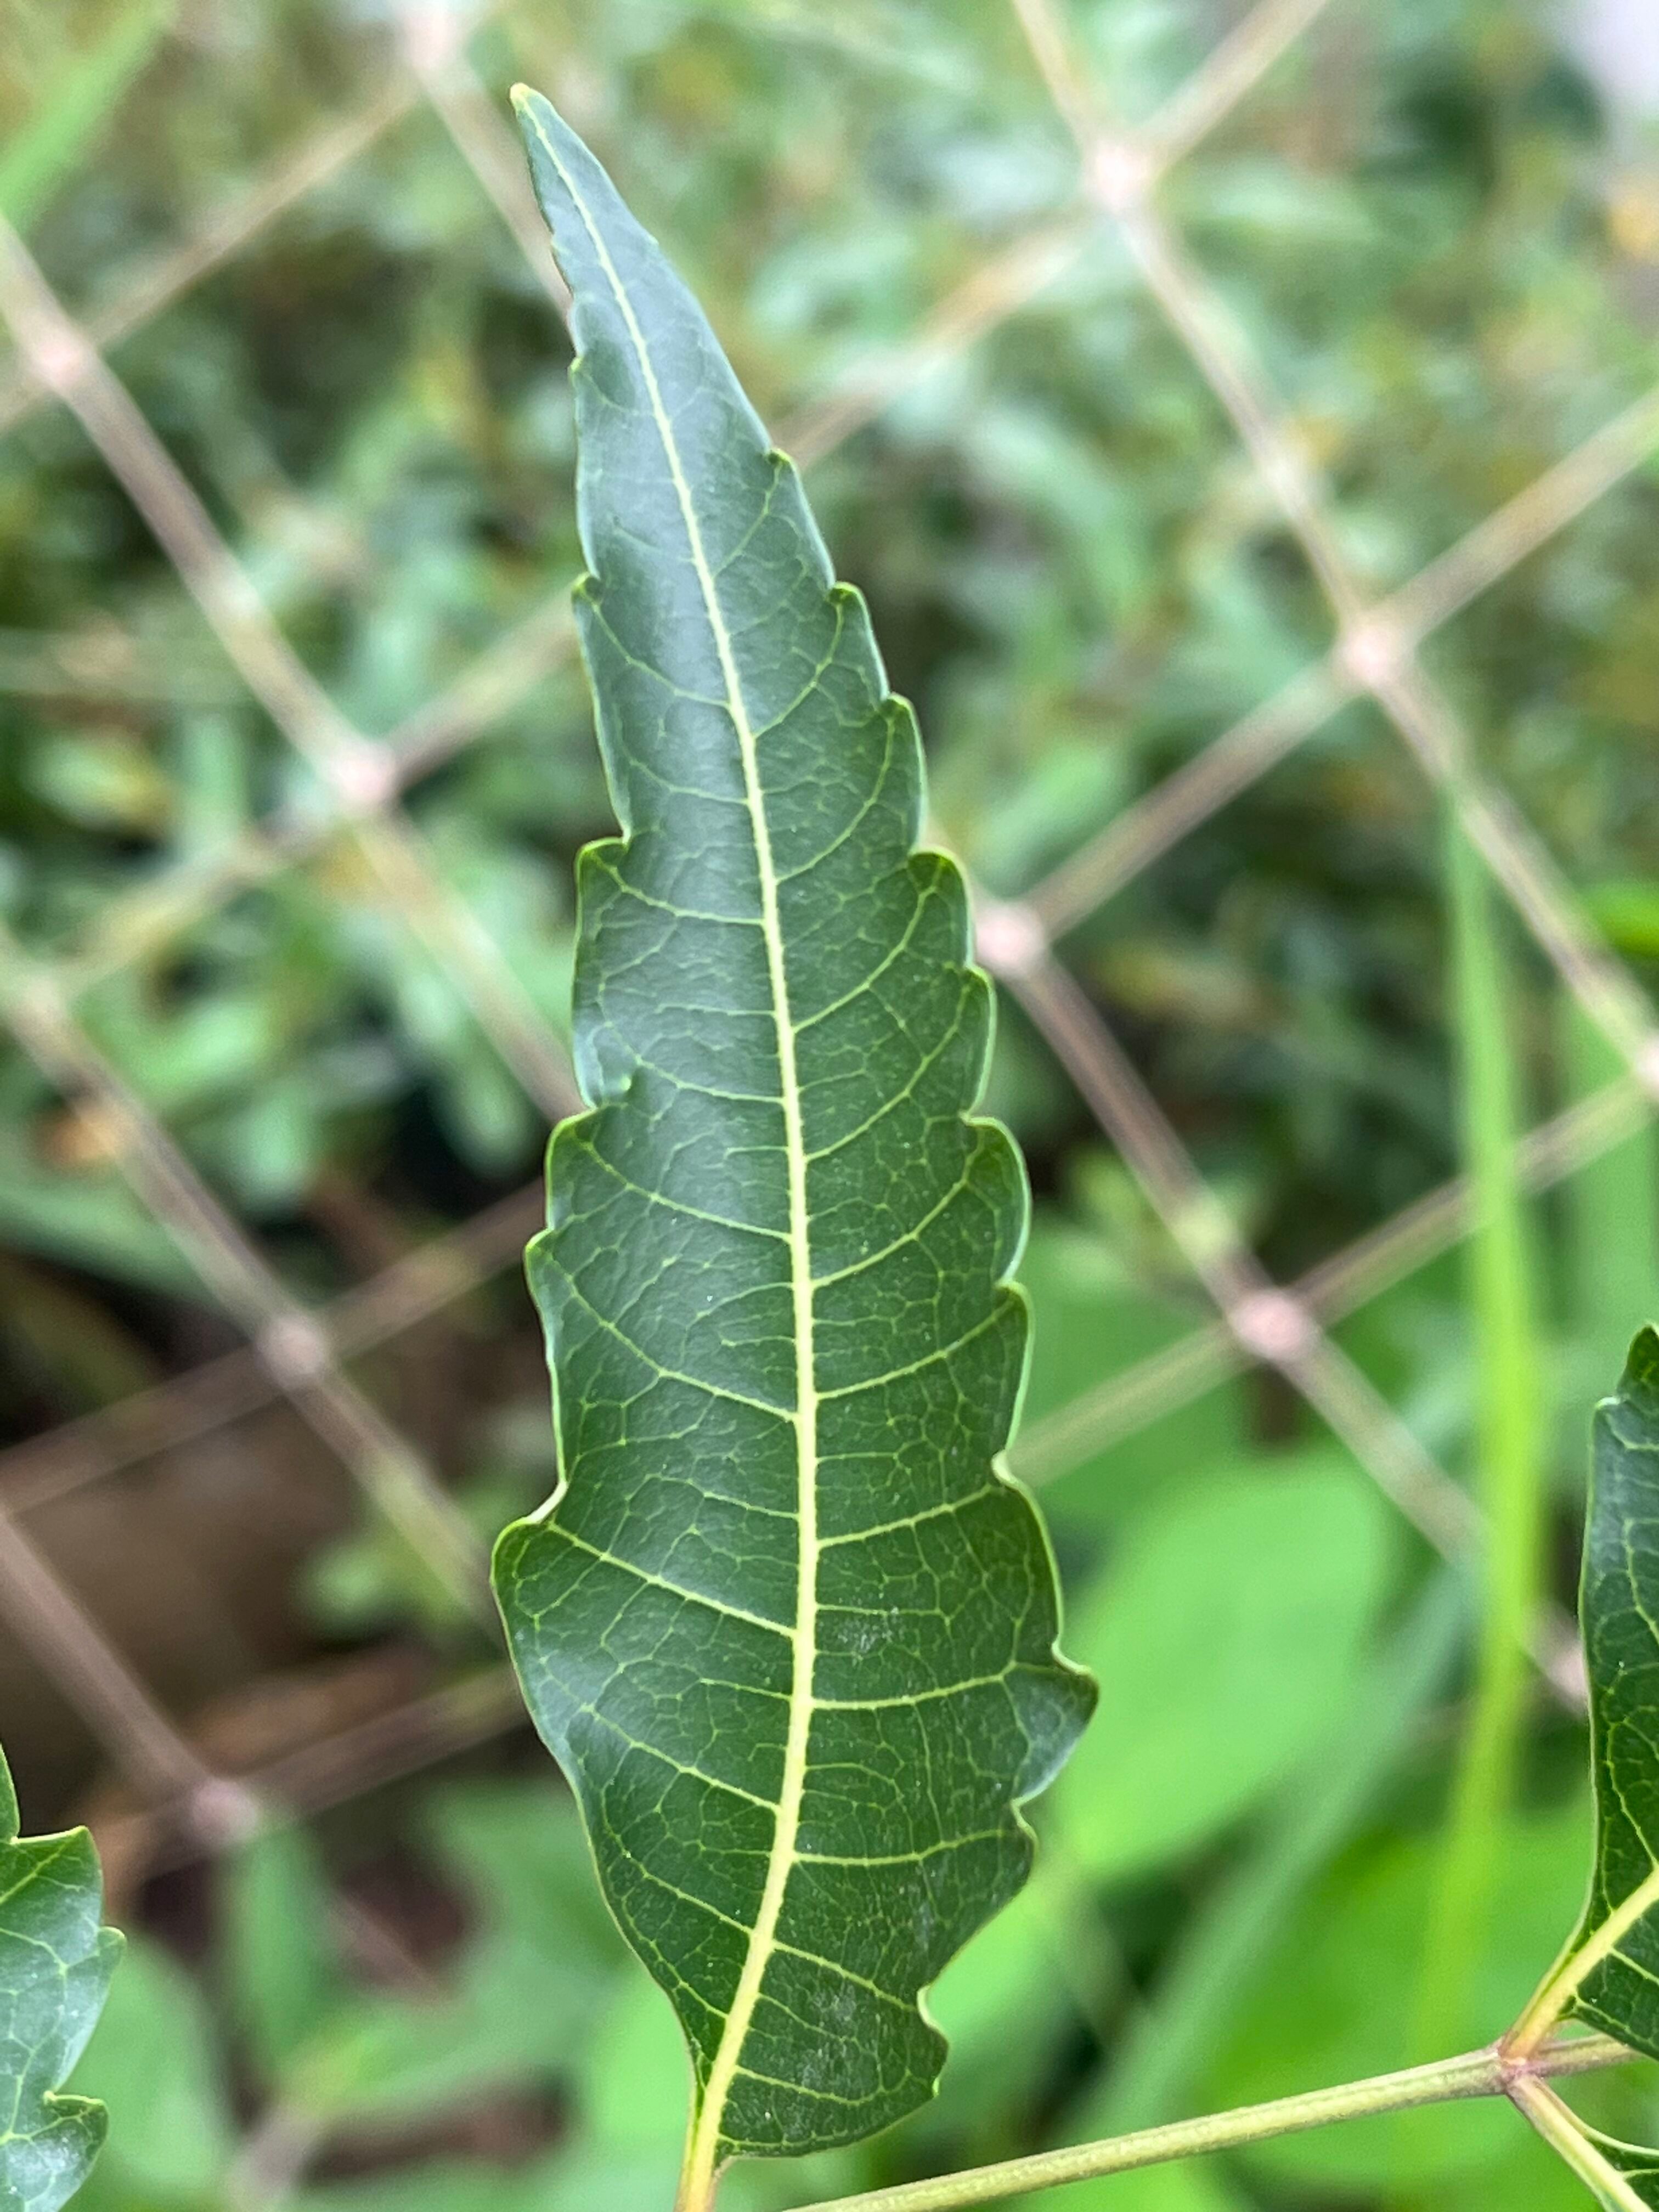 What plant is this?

neem
